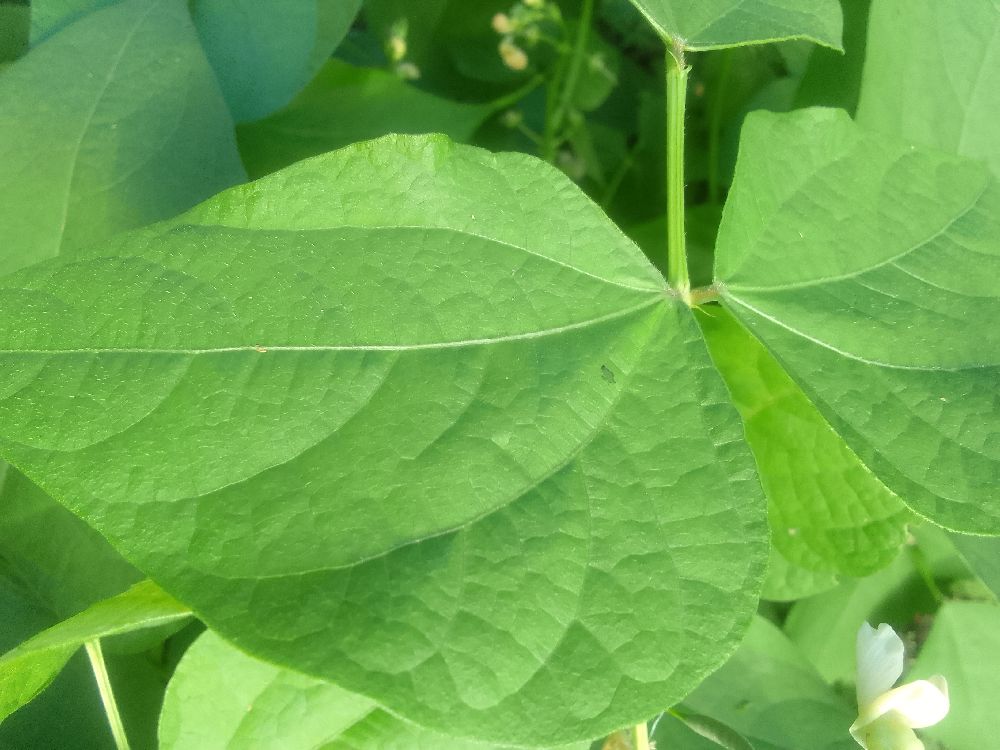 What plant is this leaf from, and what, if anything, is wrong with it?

common bean, healthy
